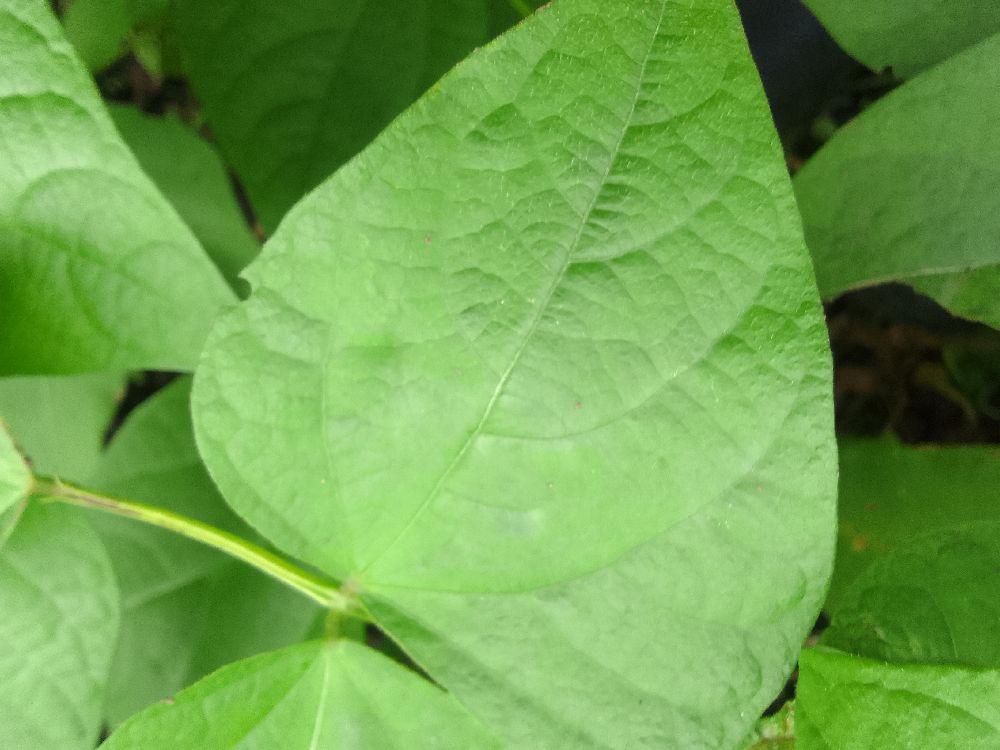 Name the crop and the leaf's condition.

common bean, healthy
